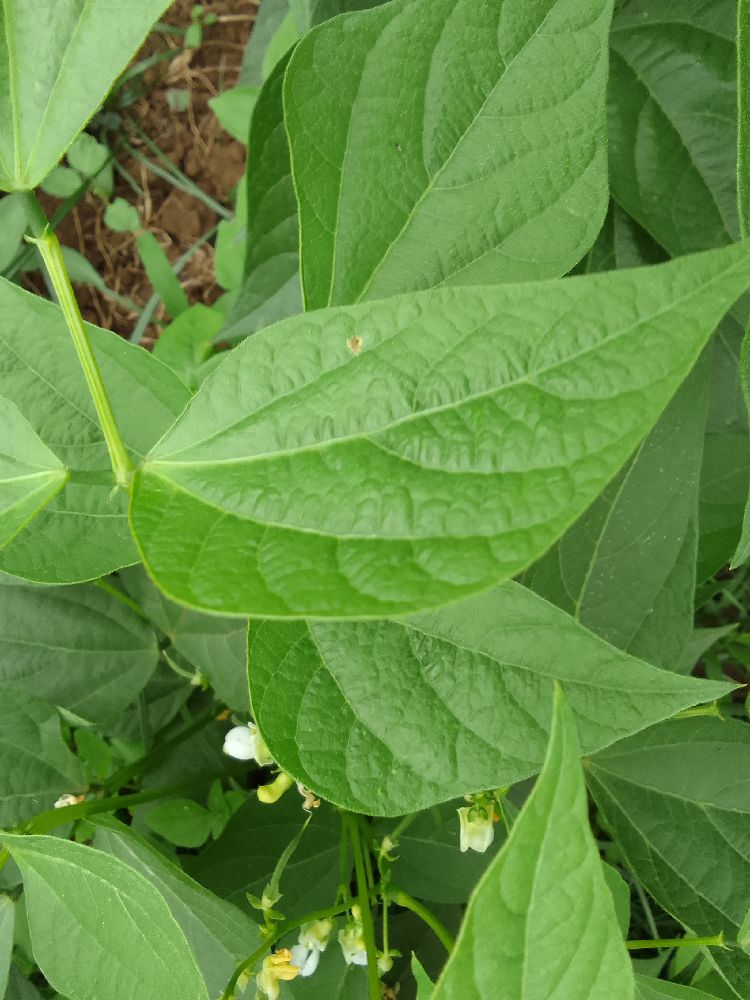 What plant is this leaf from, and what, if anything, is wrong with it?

common bean, healthy
